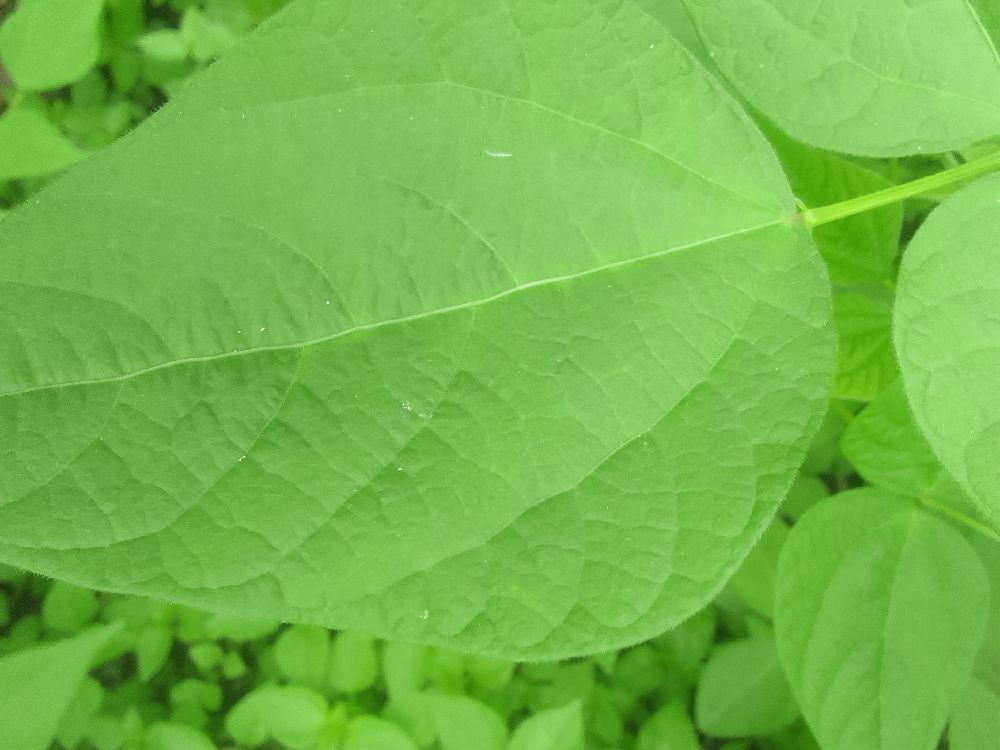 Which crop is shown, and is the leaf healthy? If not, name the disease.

common bean, healthy
